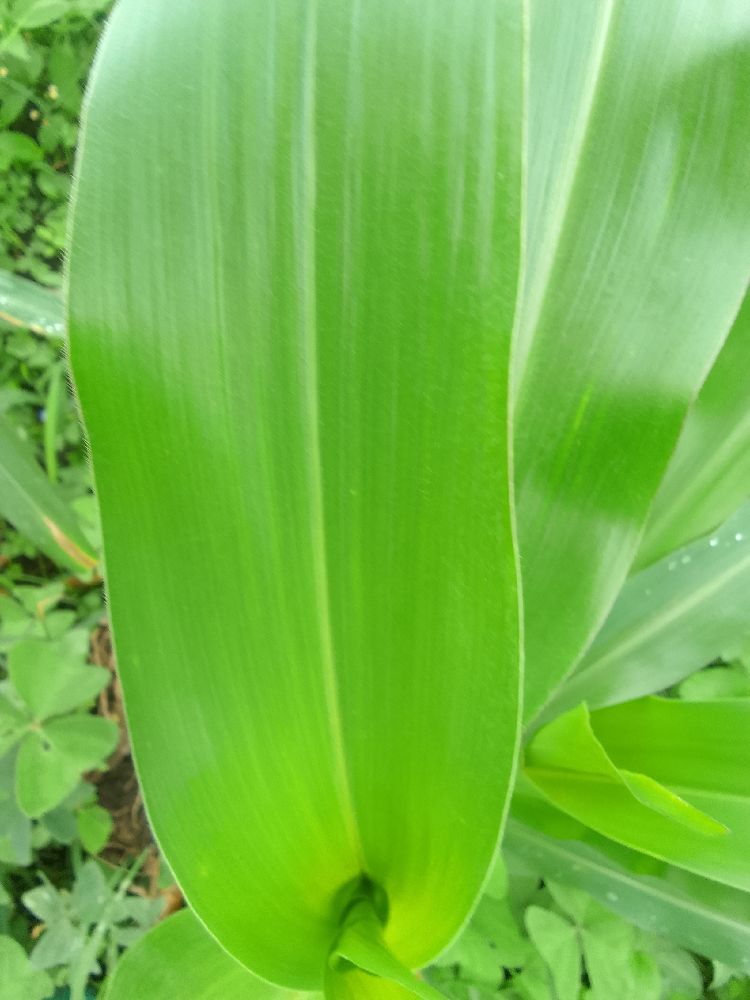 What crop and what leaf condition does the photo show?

maize, healthy
